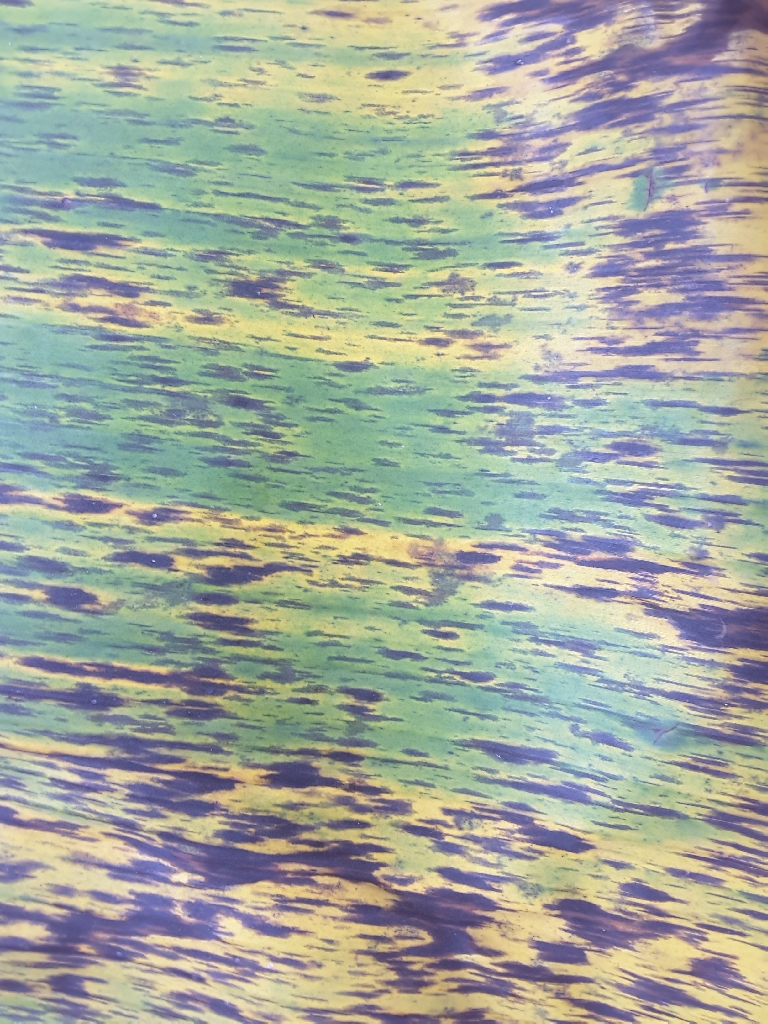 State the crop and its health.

banana, black sigatoka
